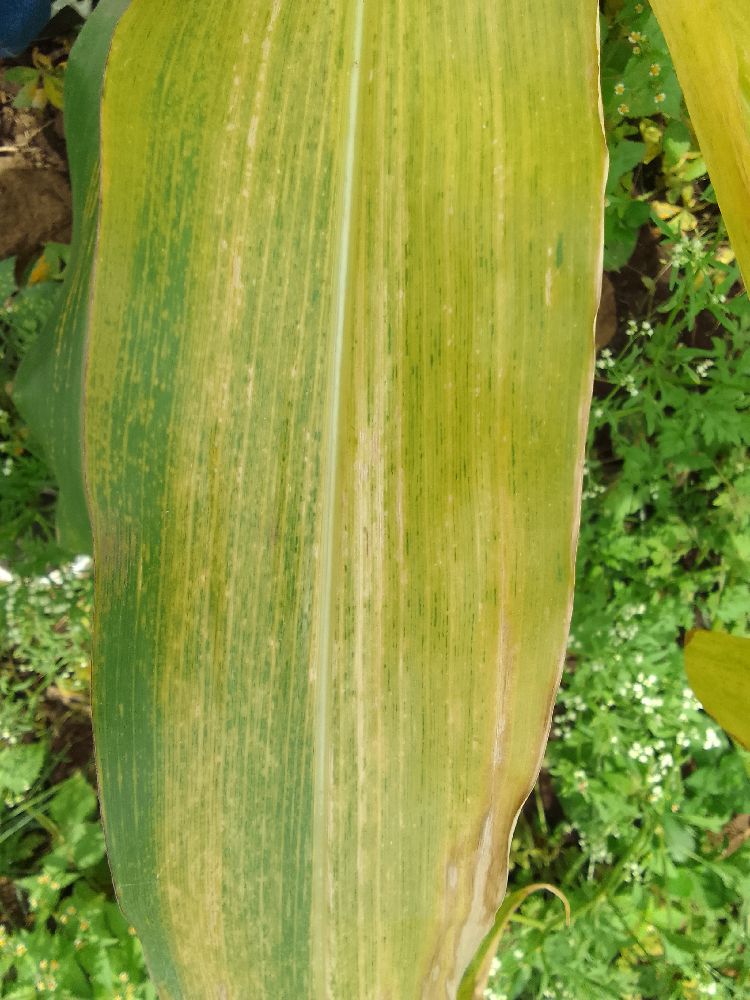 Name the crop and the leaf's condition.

maize, maize lethal necrosis
